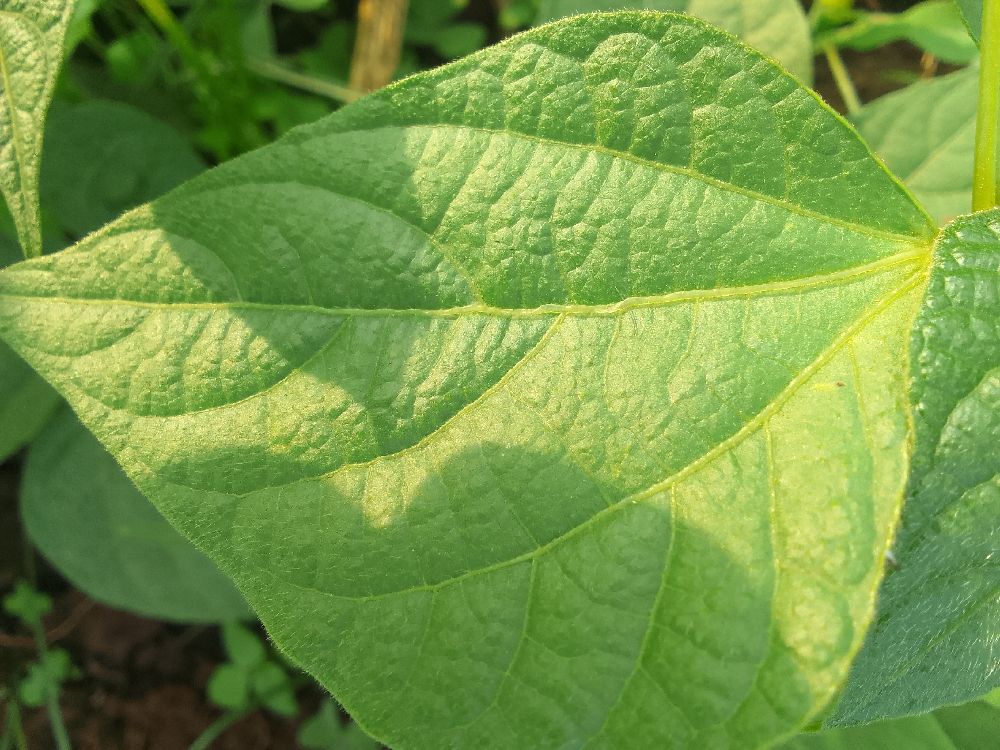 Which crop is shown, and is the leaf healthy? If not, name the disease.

common bean, healthy
